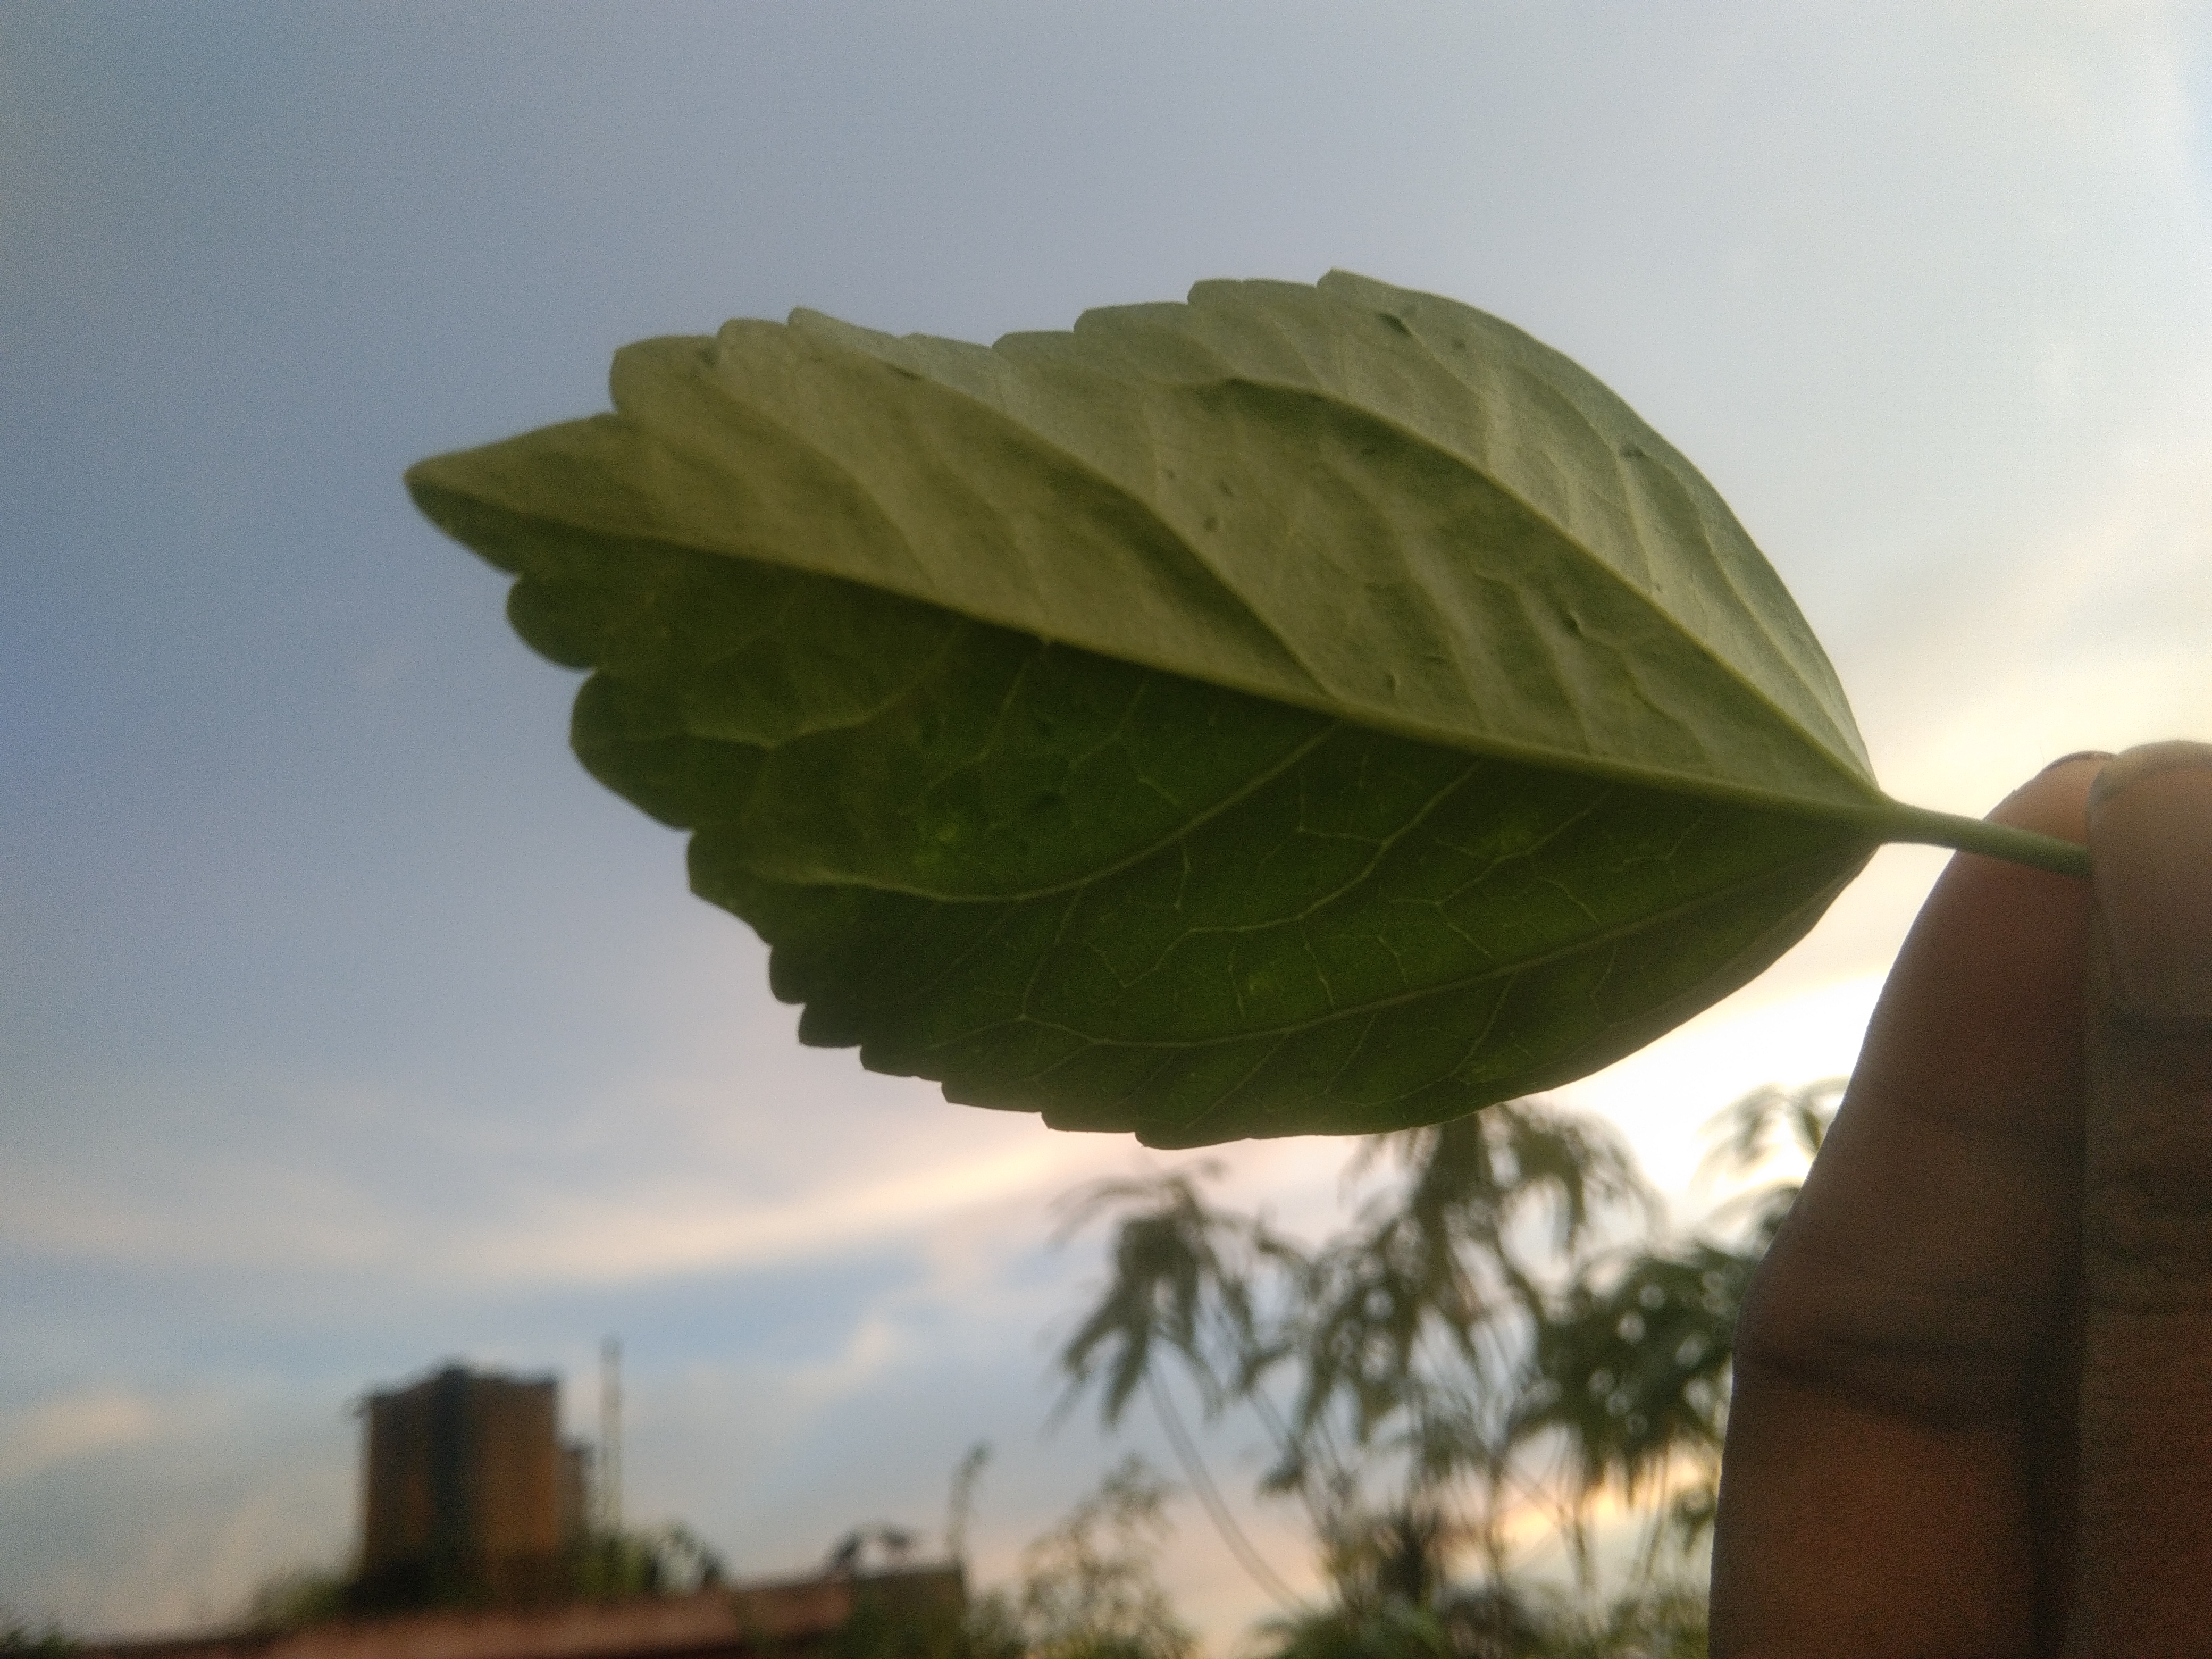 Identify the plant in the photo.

hibiscus
